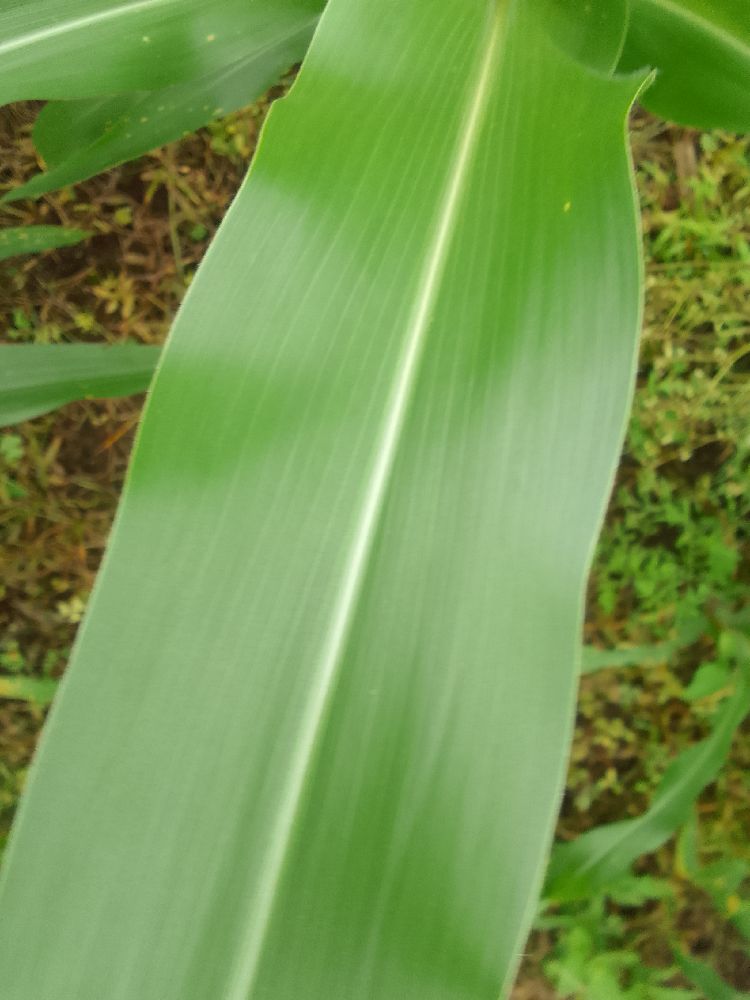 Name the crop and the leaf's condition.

maize, healthy
